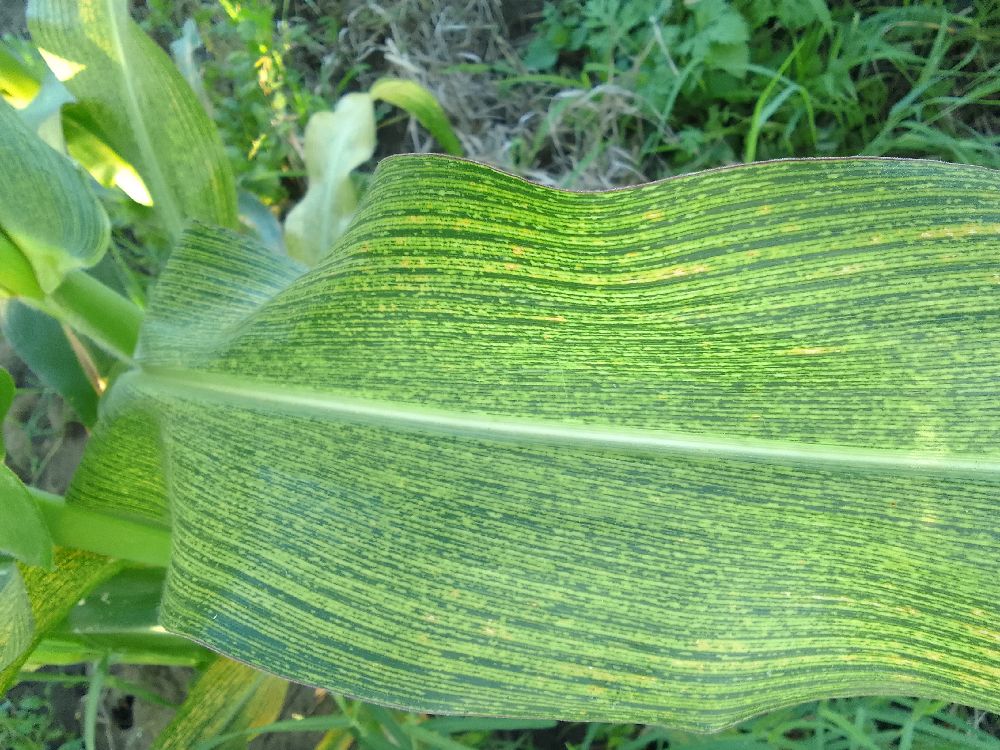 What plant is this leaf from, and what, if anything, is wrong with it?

maize, maize streak virus
